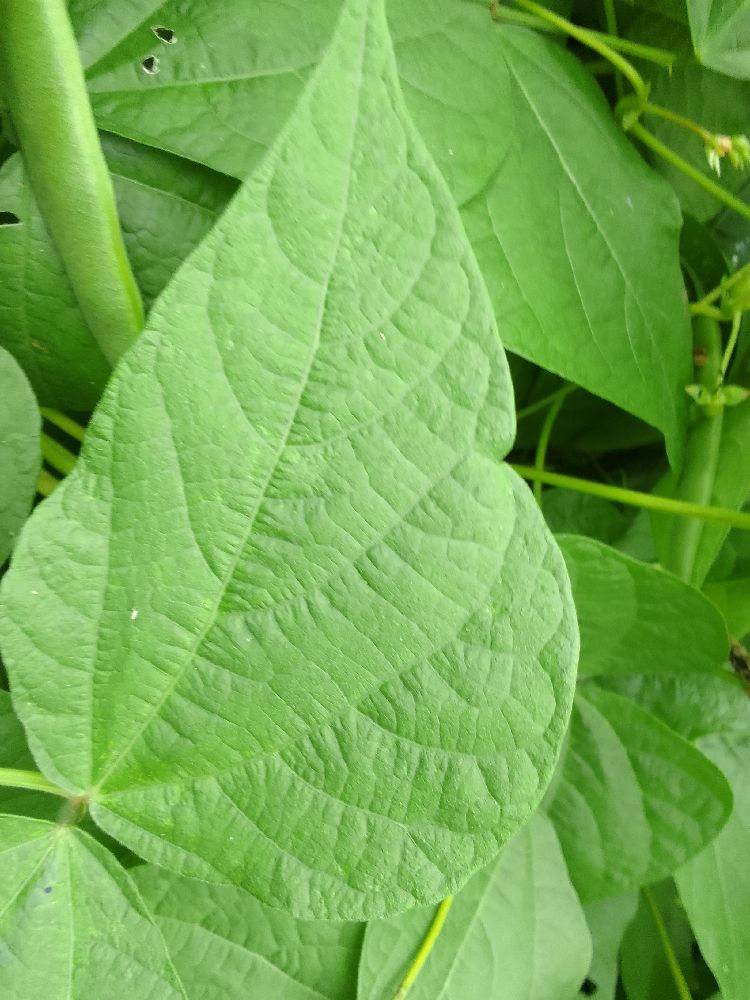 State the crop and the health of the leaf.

common bean, healthy
